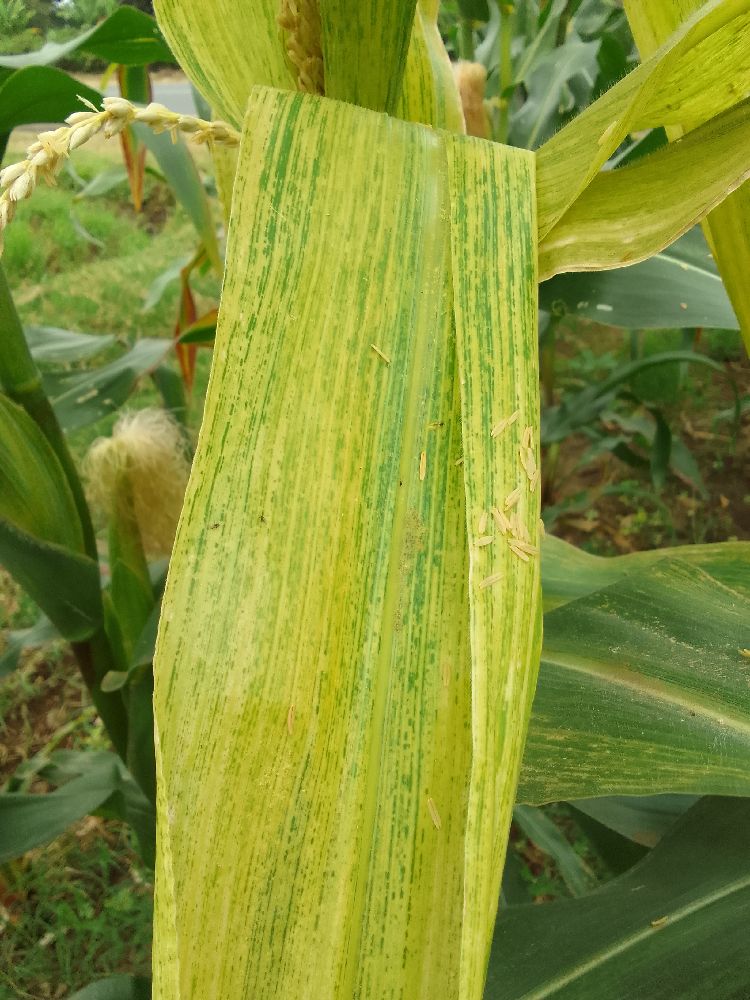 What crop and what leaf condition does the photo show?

maize, maize lethal necrosis
